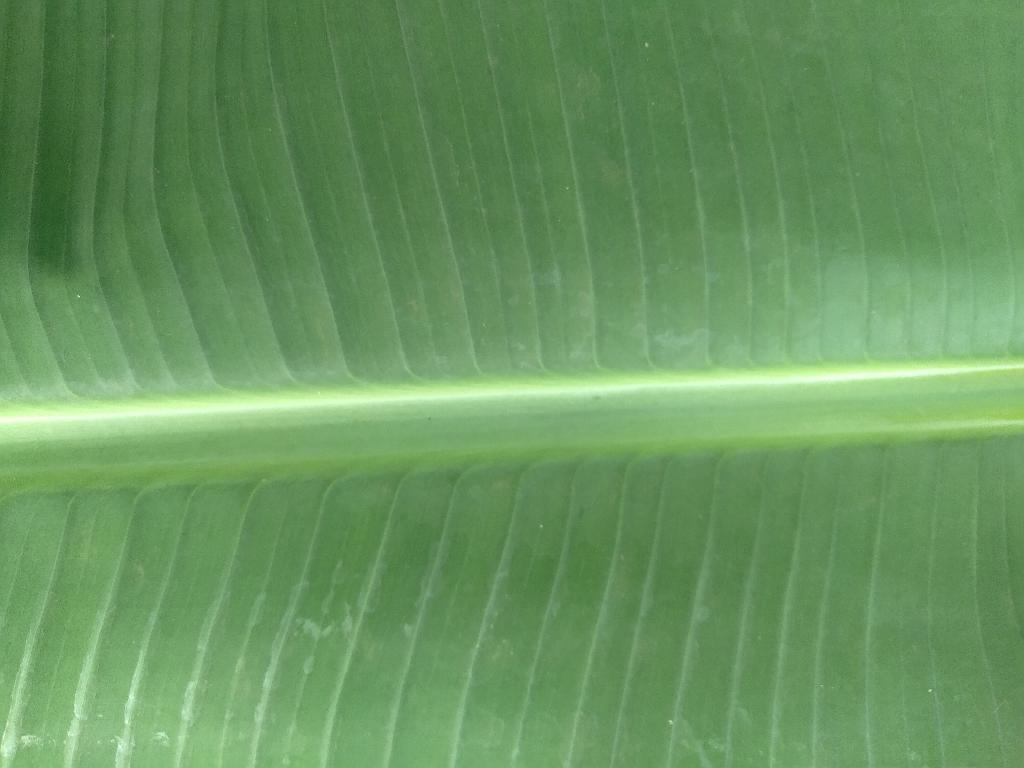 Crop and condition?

banana, healthy
